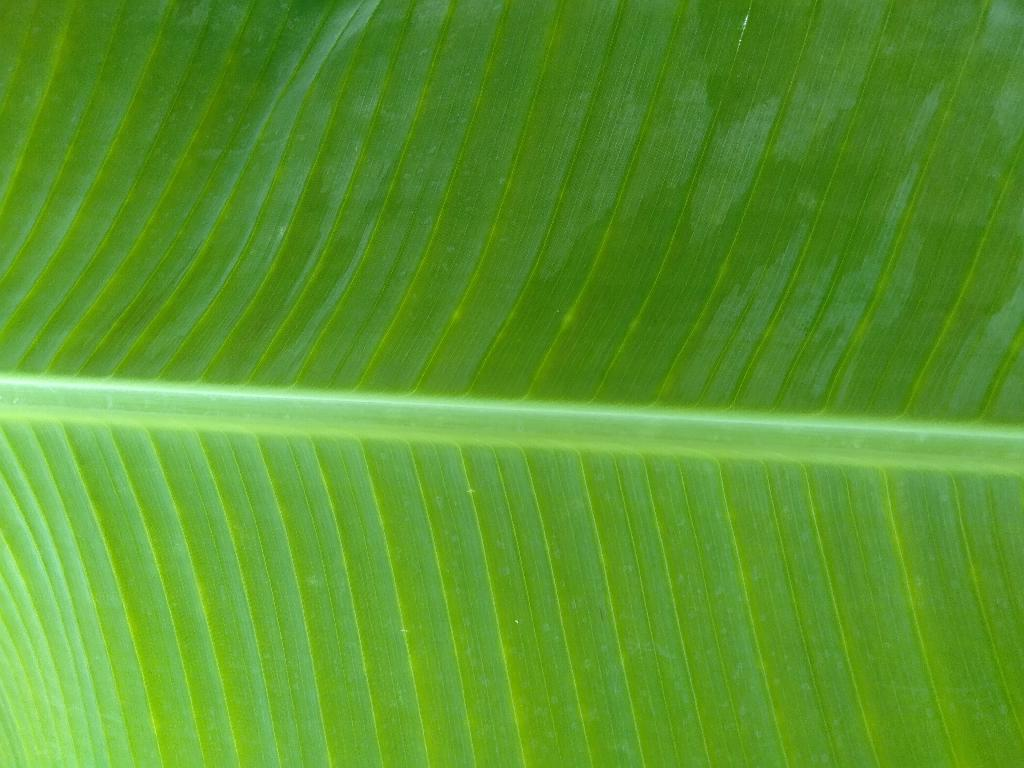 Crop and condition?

banana, healthy
